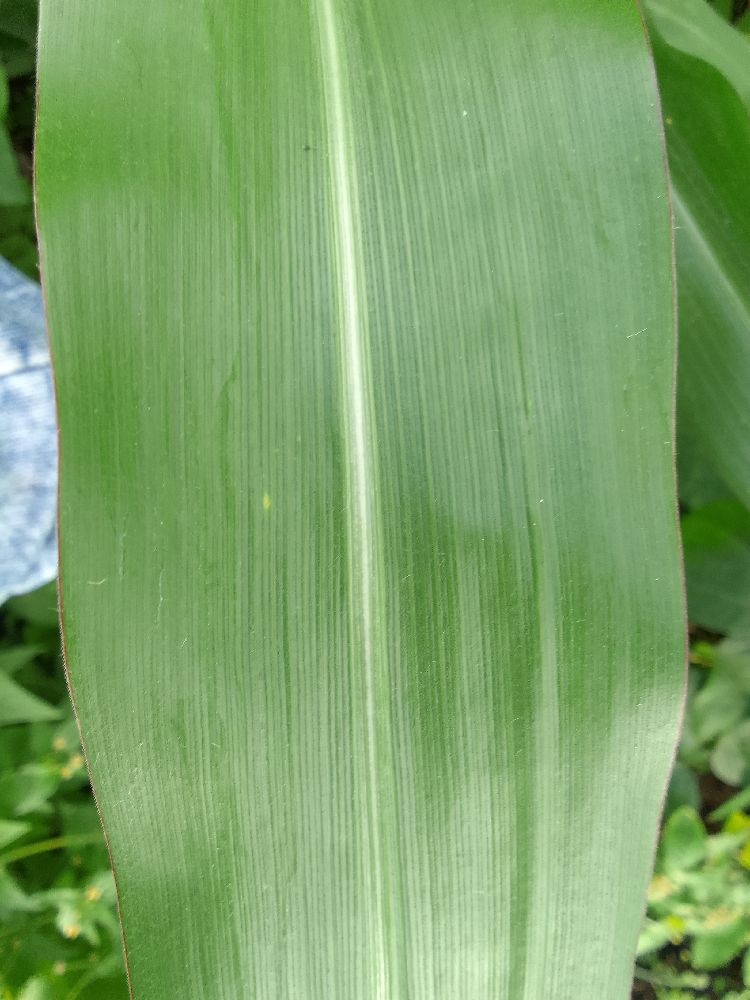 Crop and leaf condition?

maize, healthy
